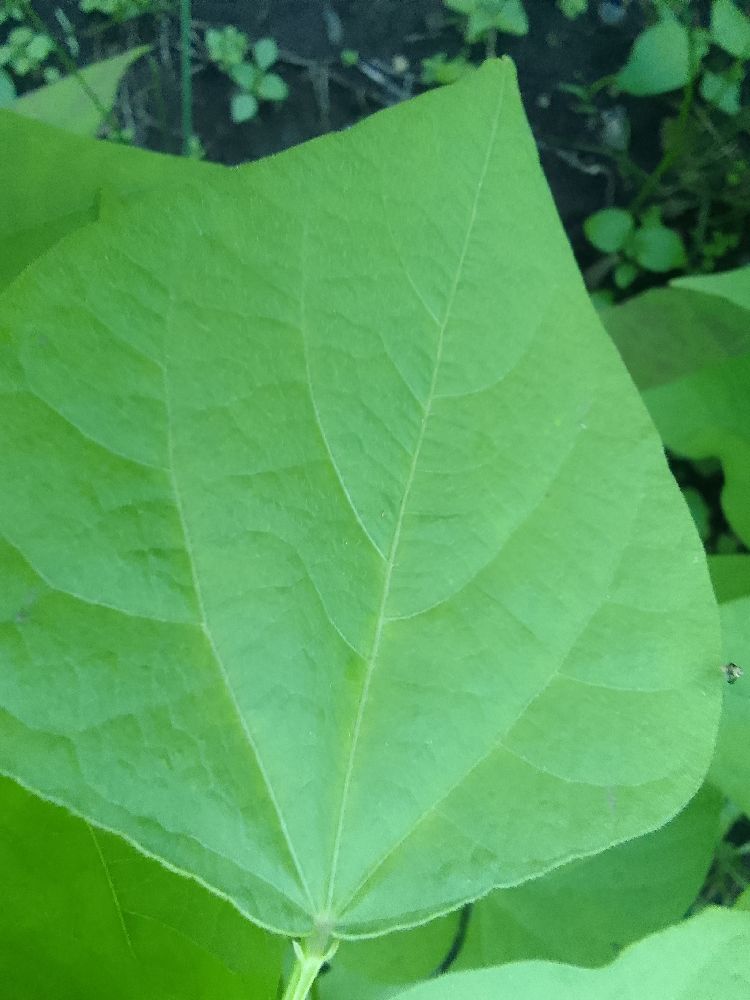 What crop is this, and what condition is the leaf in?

common bean, healthy
